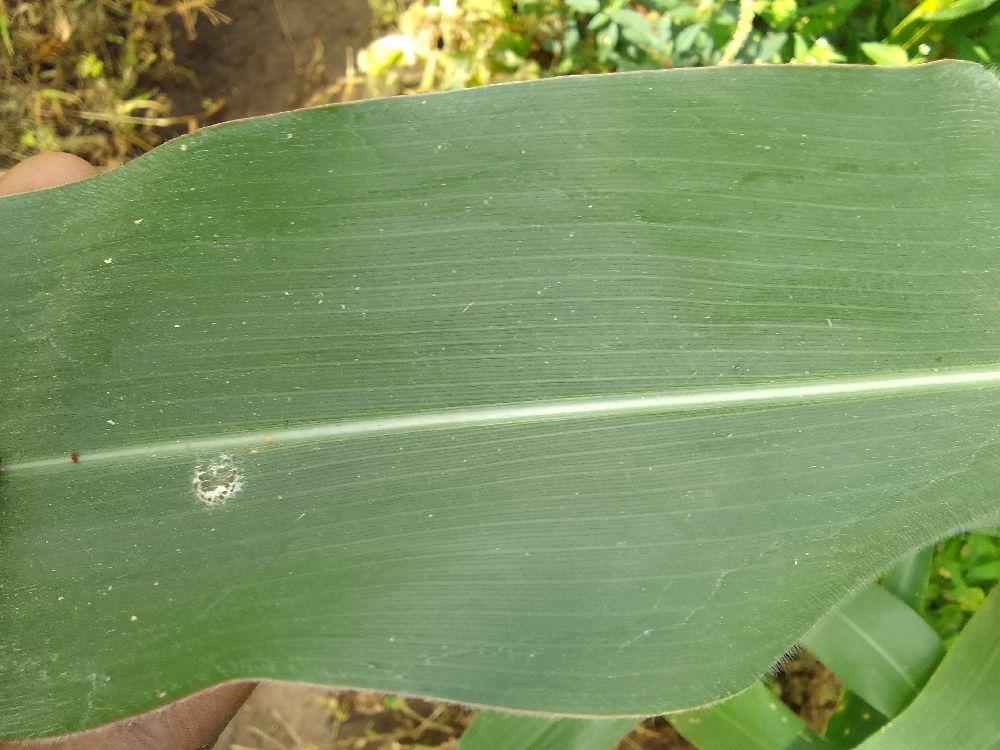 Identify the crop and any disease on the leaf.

maize, healthy
